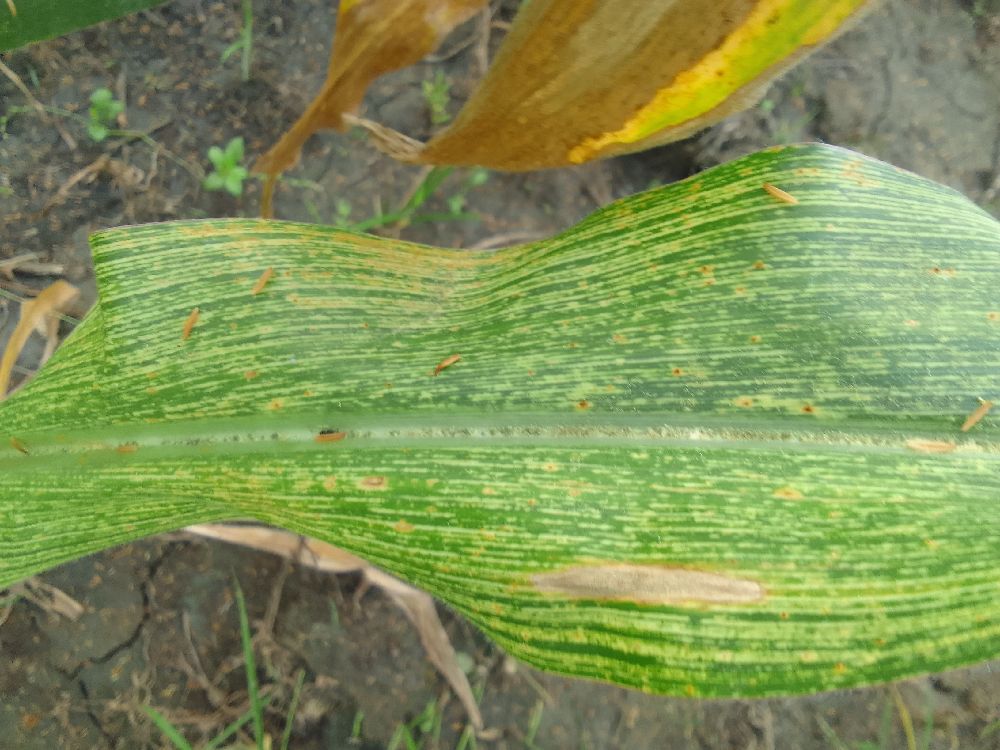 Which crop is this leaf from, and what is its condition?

maize, maize streak virus
